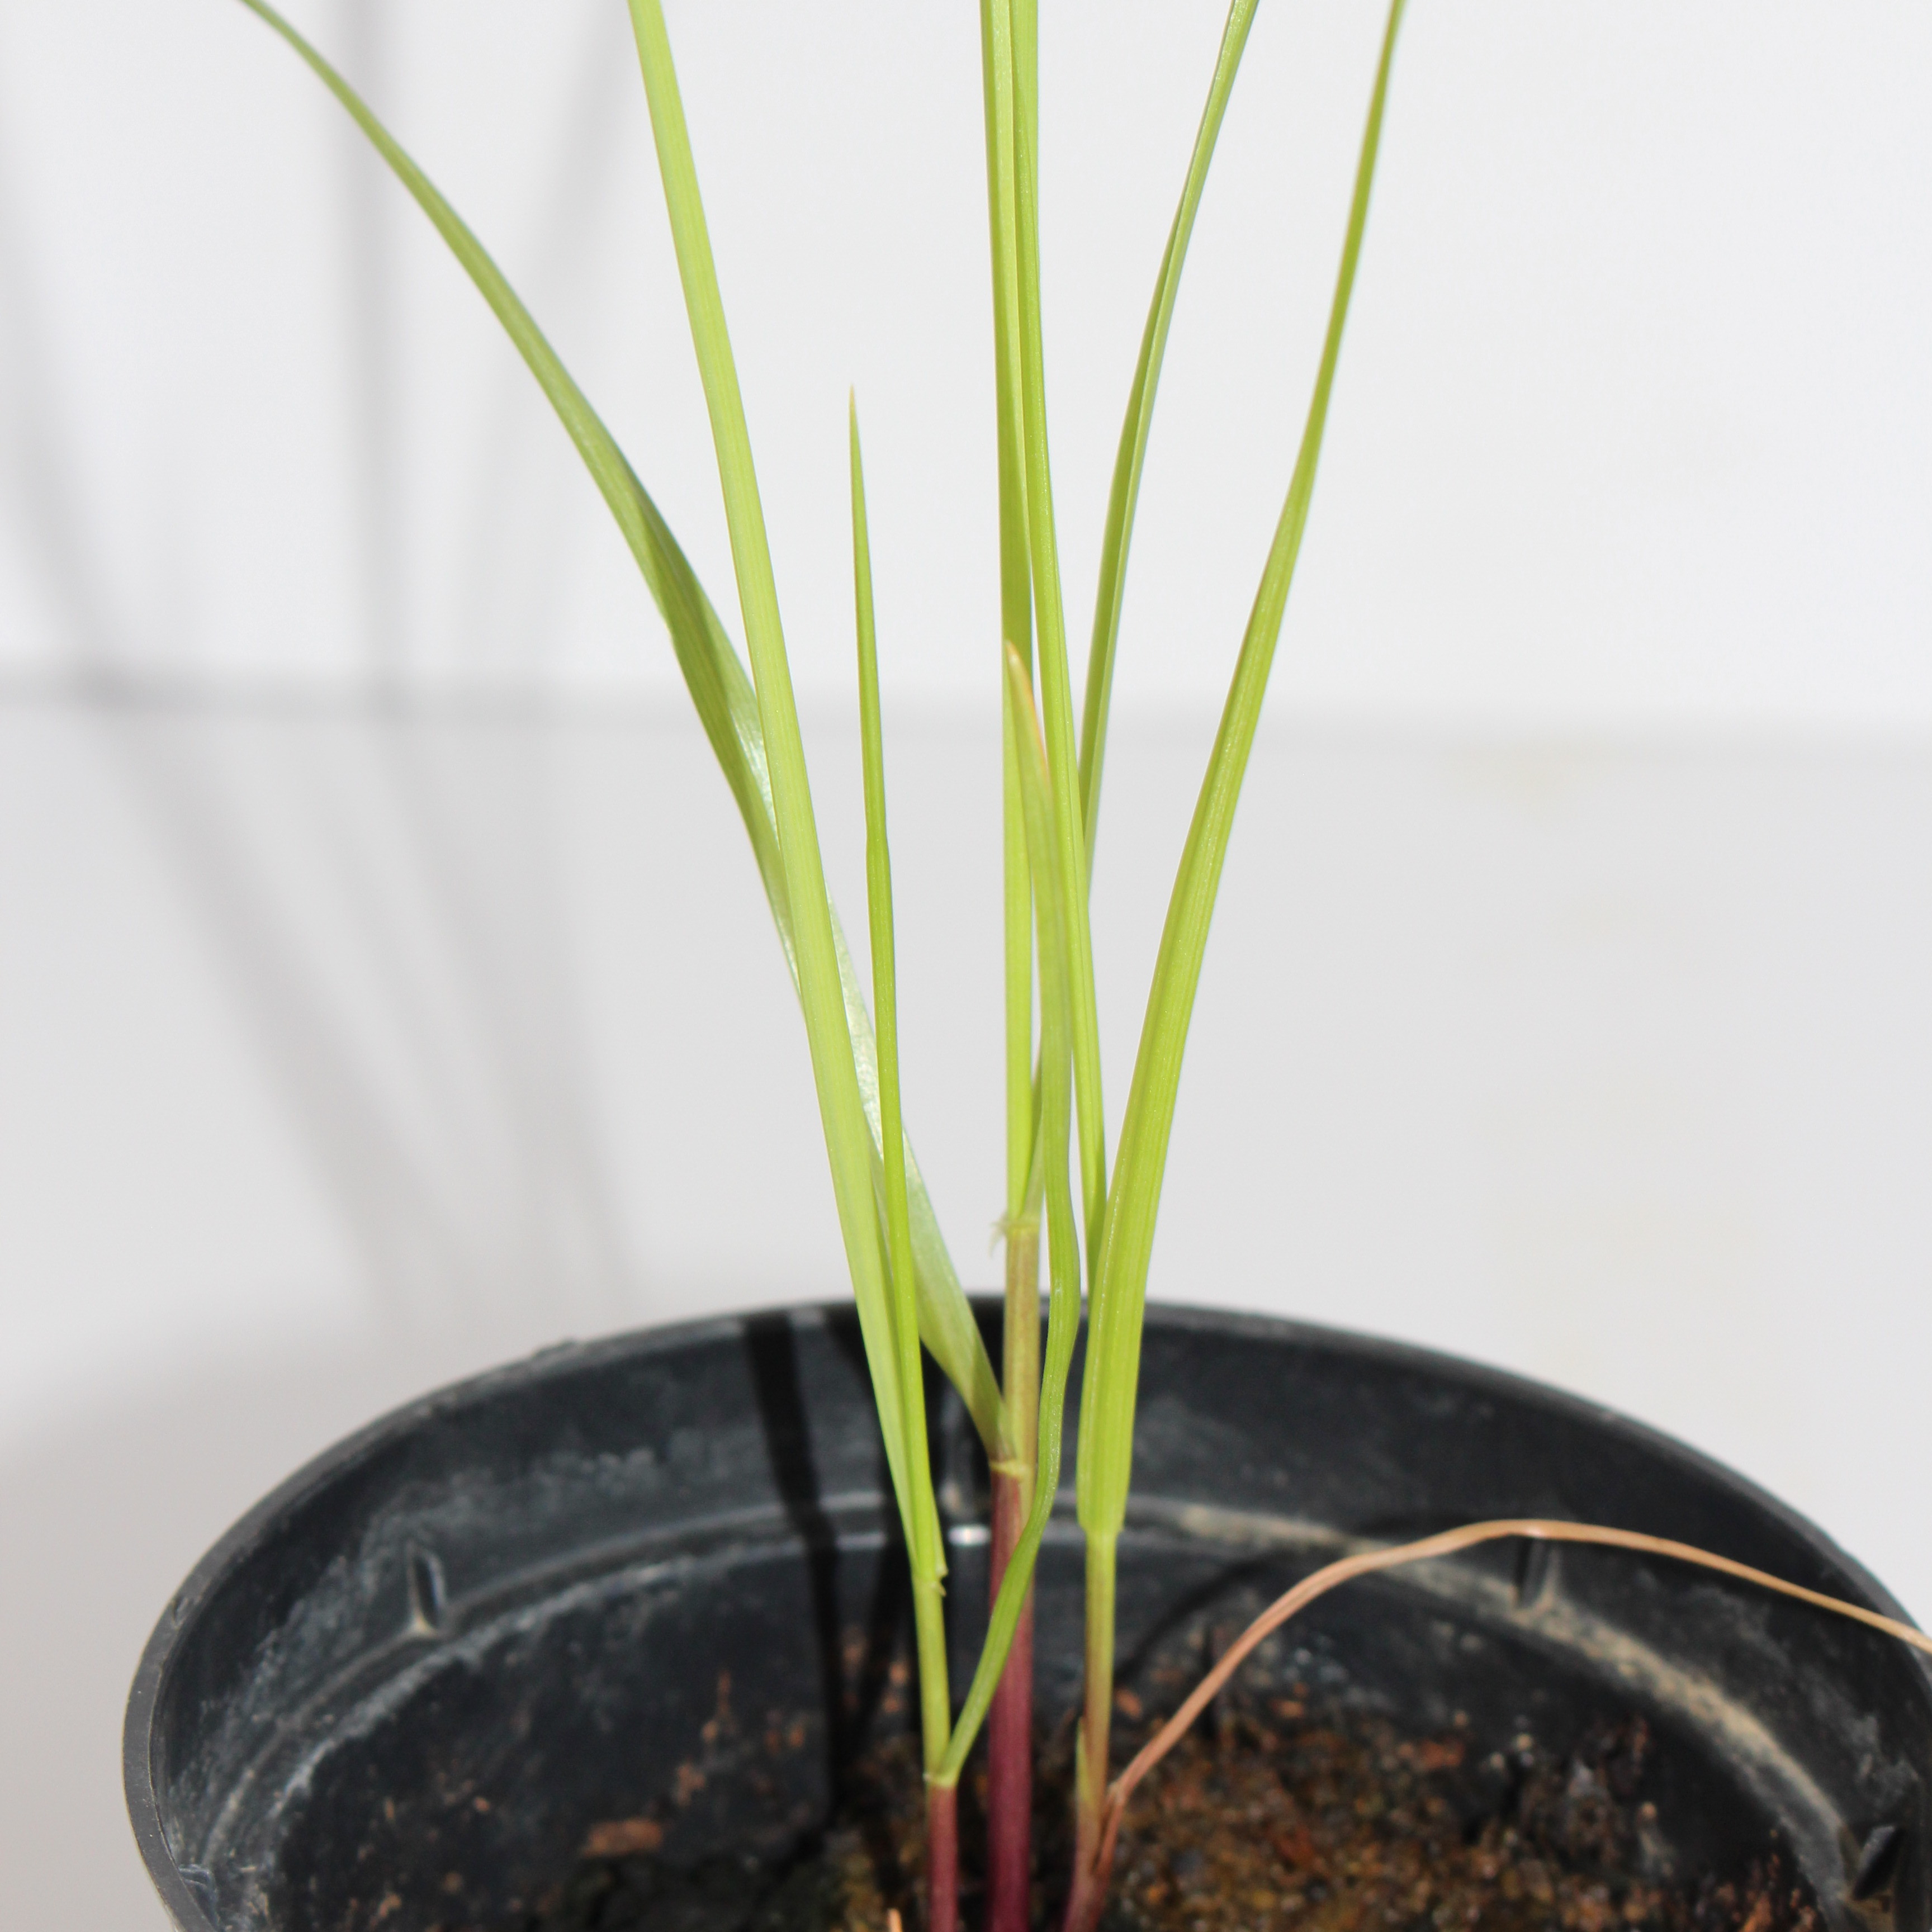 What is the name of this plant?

Lolium multiflorum
